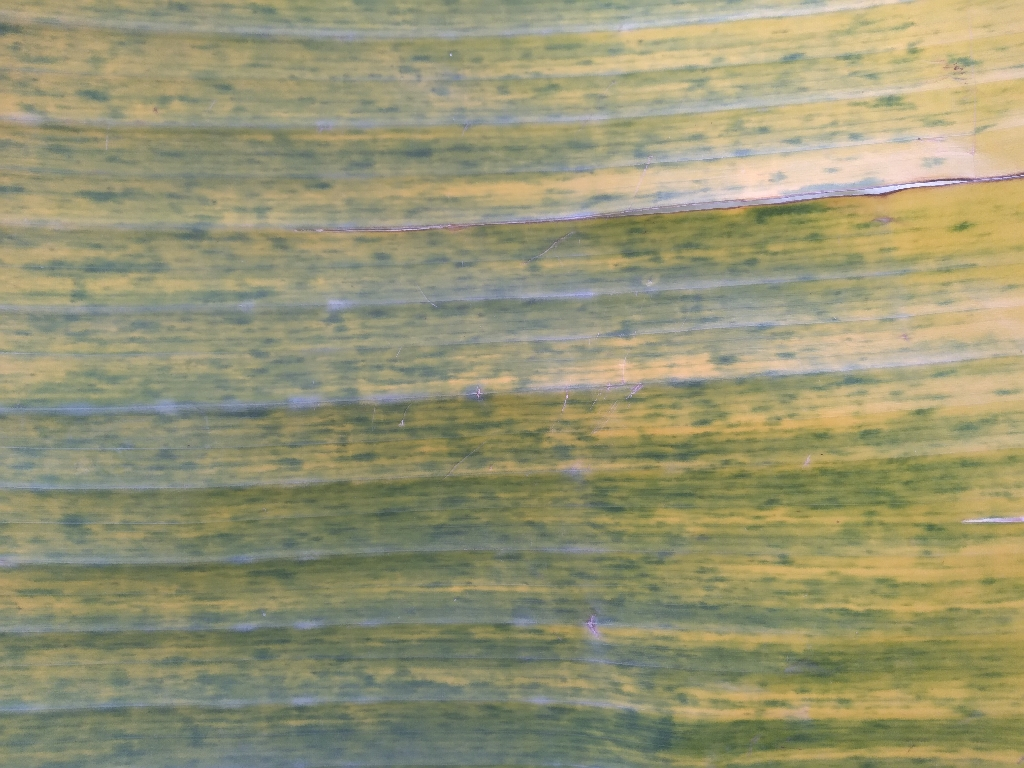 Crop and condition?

banana, fusarium wilt race 1
